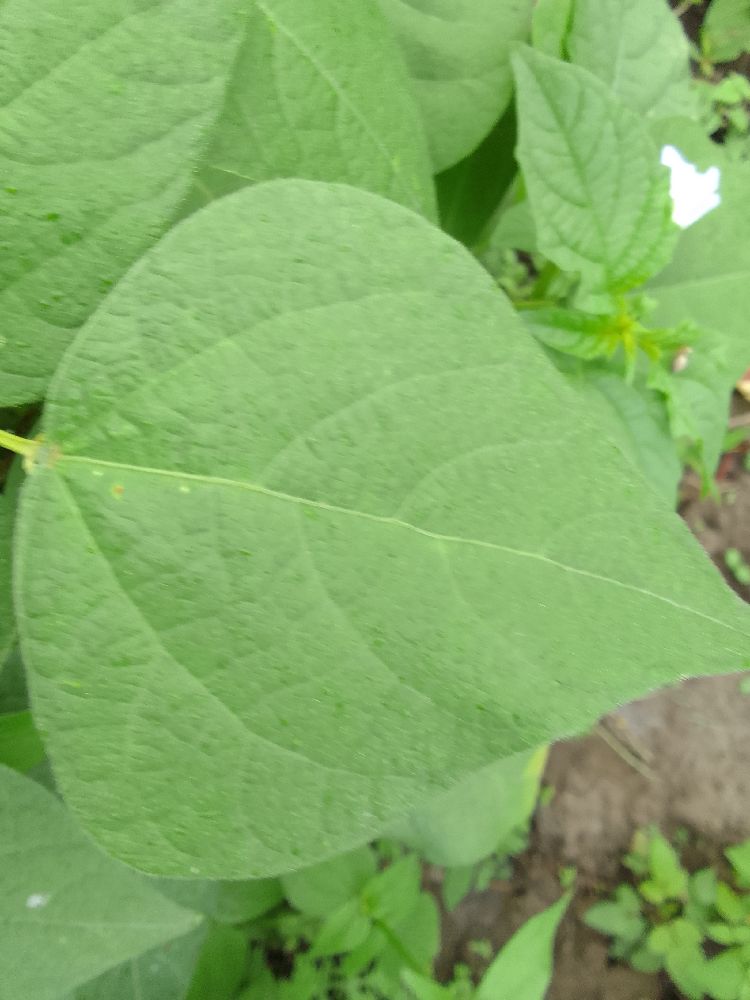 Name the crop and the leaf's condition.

common bean, healthy
